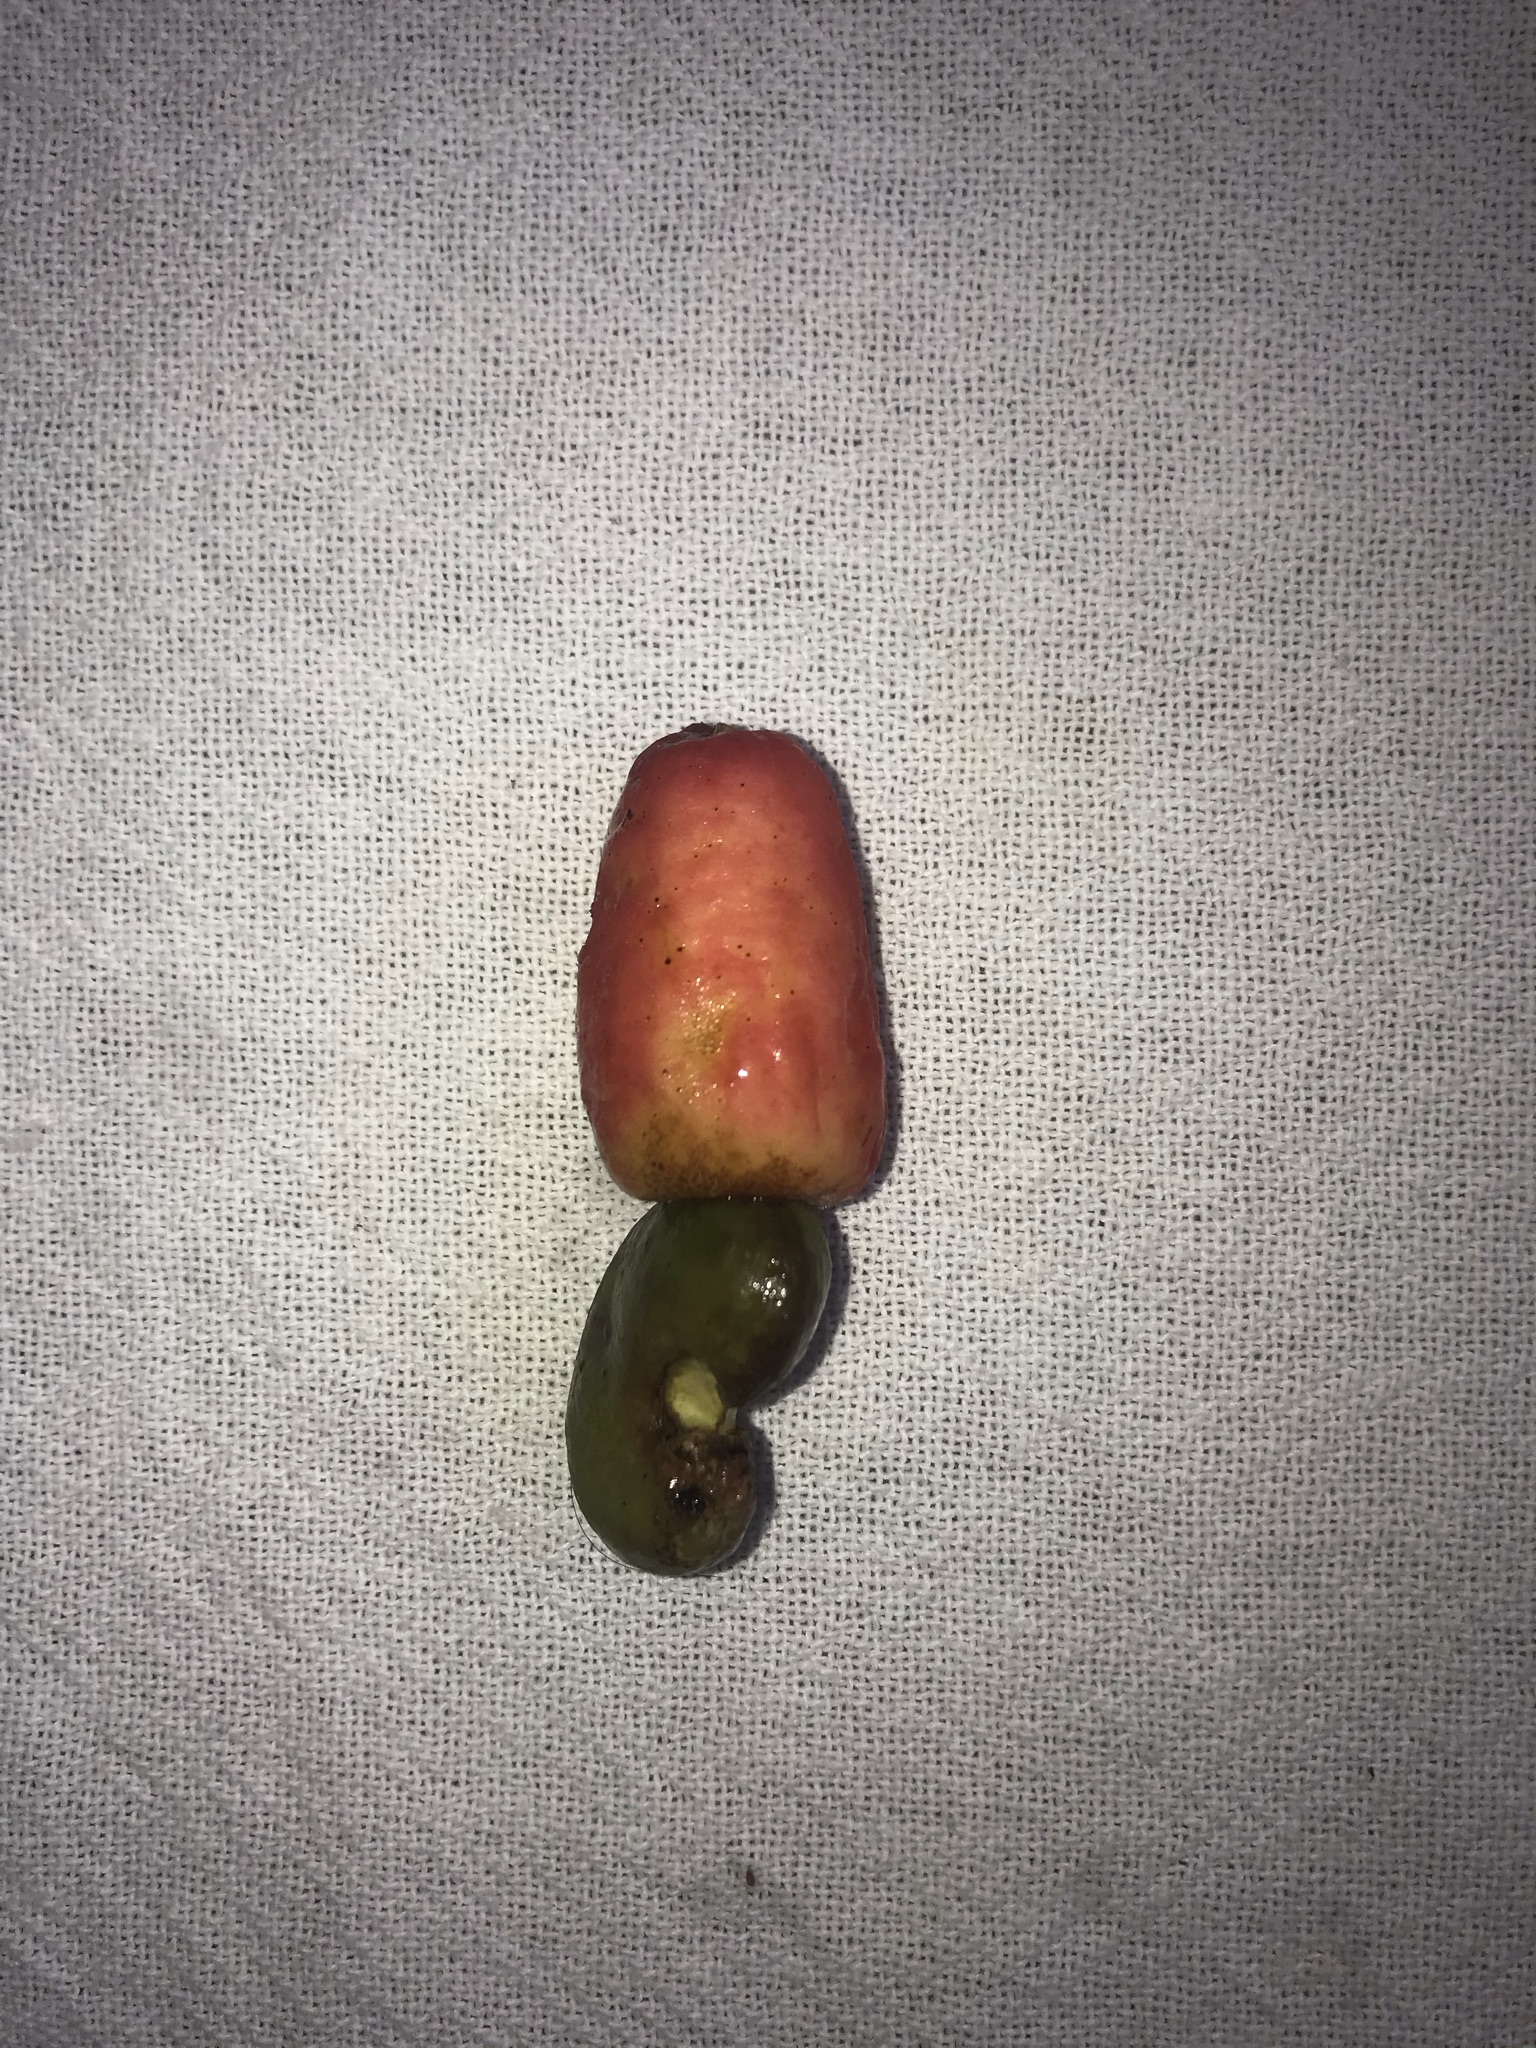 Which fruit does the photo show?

caju vermelho
